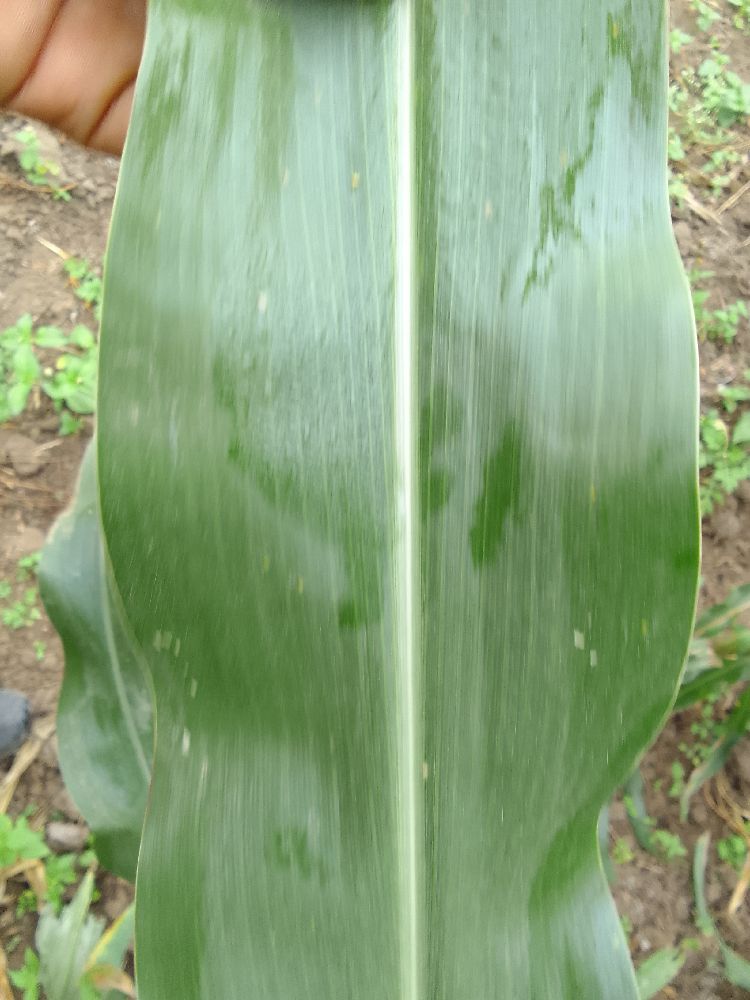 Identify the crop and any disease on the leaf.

maize, healthy
